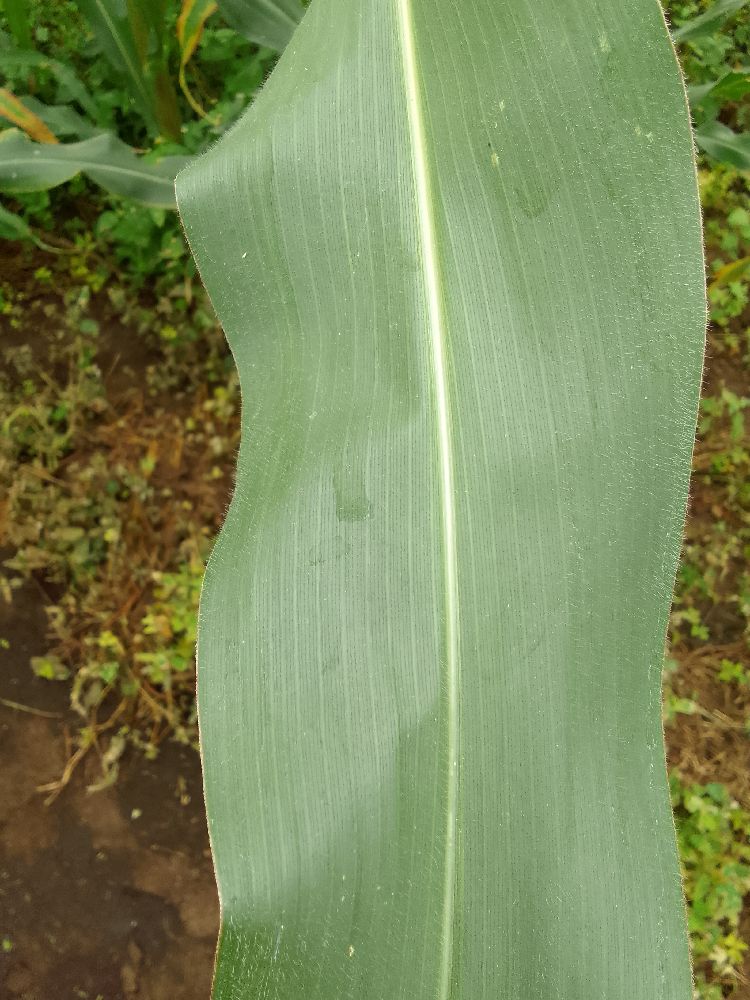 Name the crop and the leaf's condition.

maize, healthy
